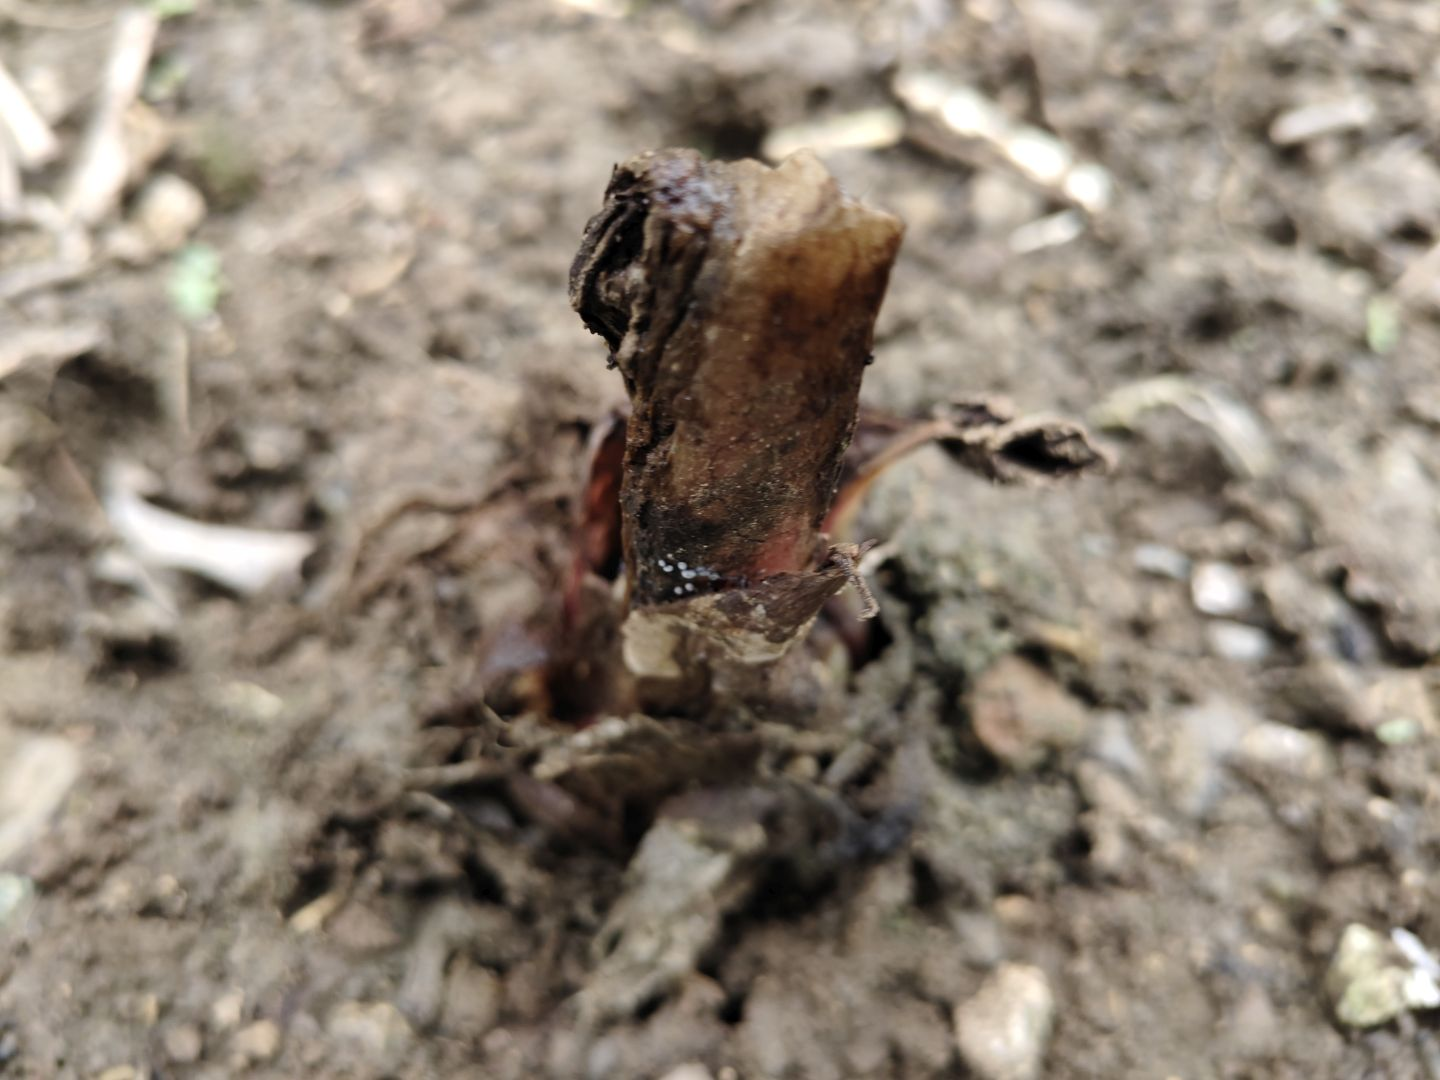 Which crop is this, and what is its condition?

taro, root rot
